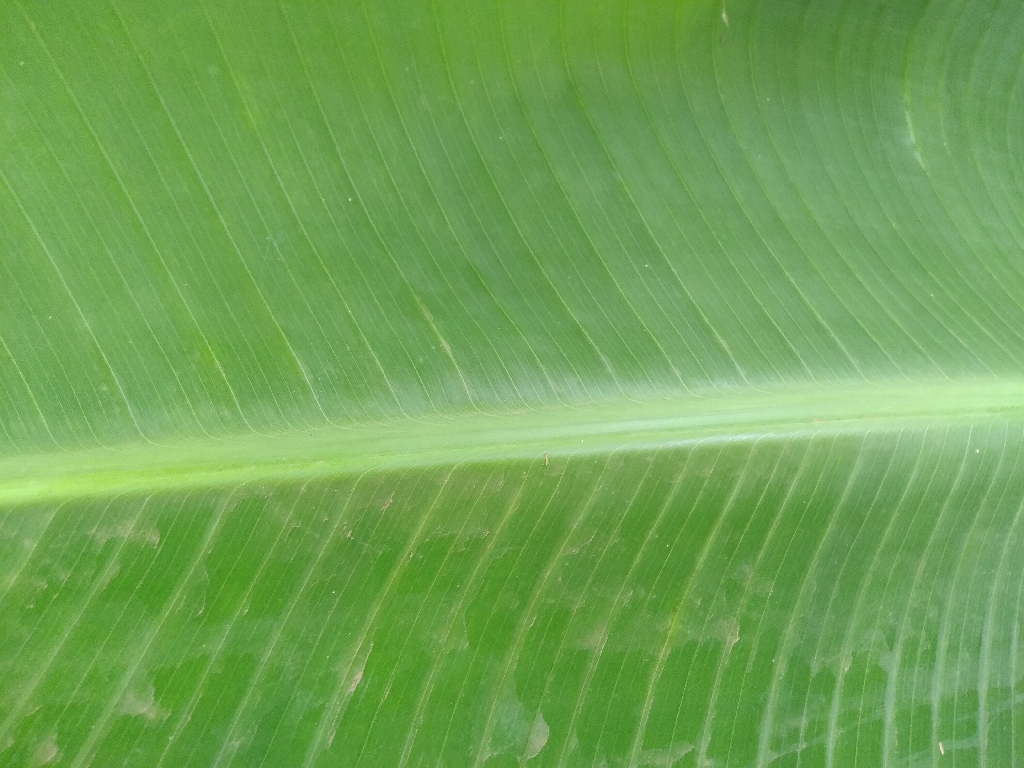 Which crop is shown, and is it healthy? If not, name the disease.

banana, healthy
